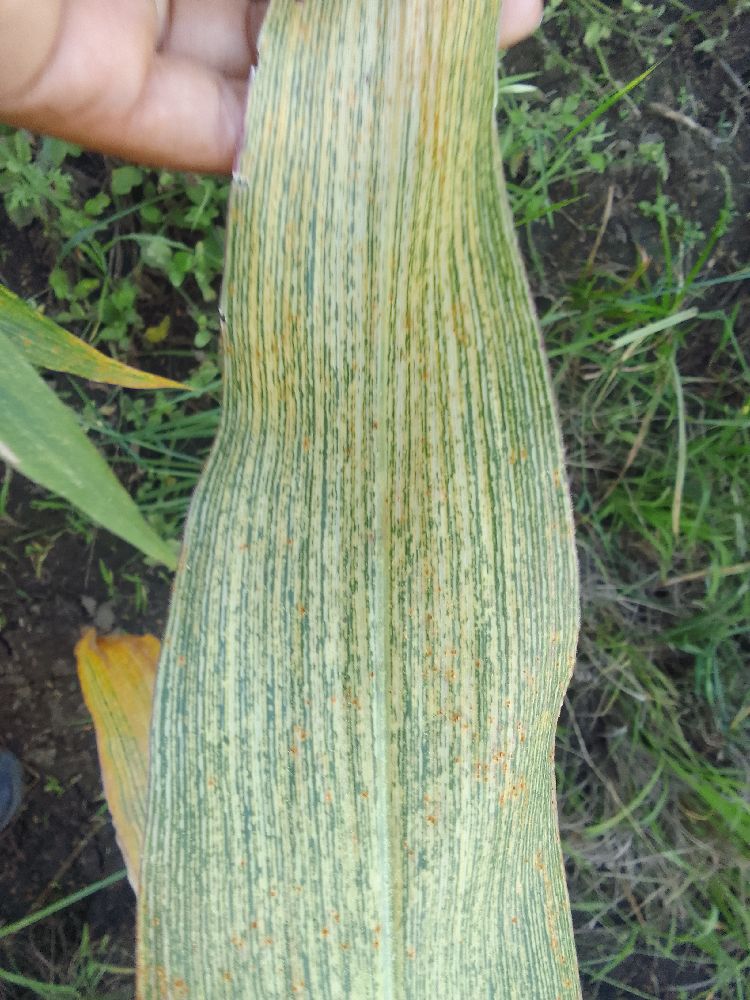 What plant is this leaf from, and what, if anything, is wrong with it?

maize, maize streak virus
